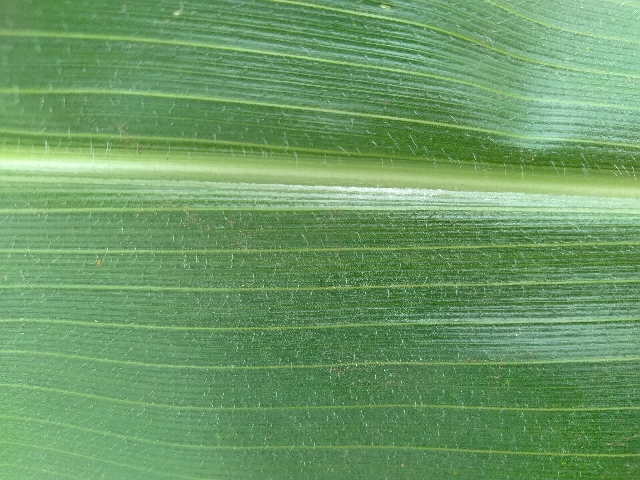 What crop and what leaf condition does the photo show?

maize, healthy
